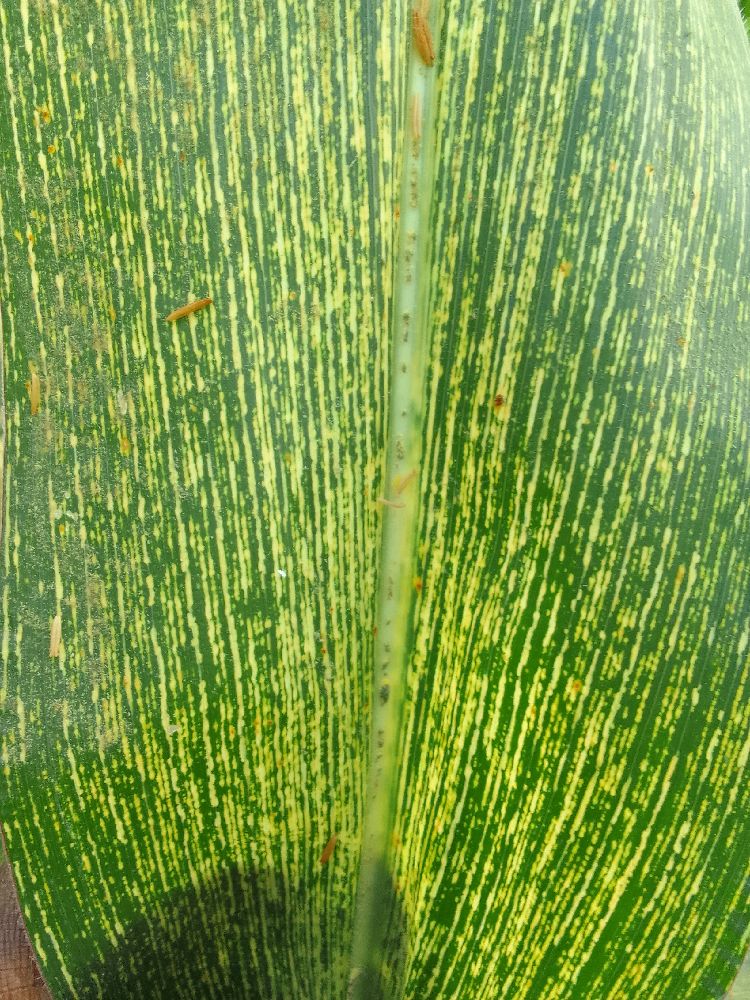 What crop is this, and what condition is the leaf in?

maize, maize streak virus
